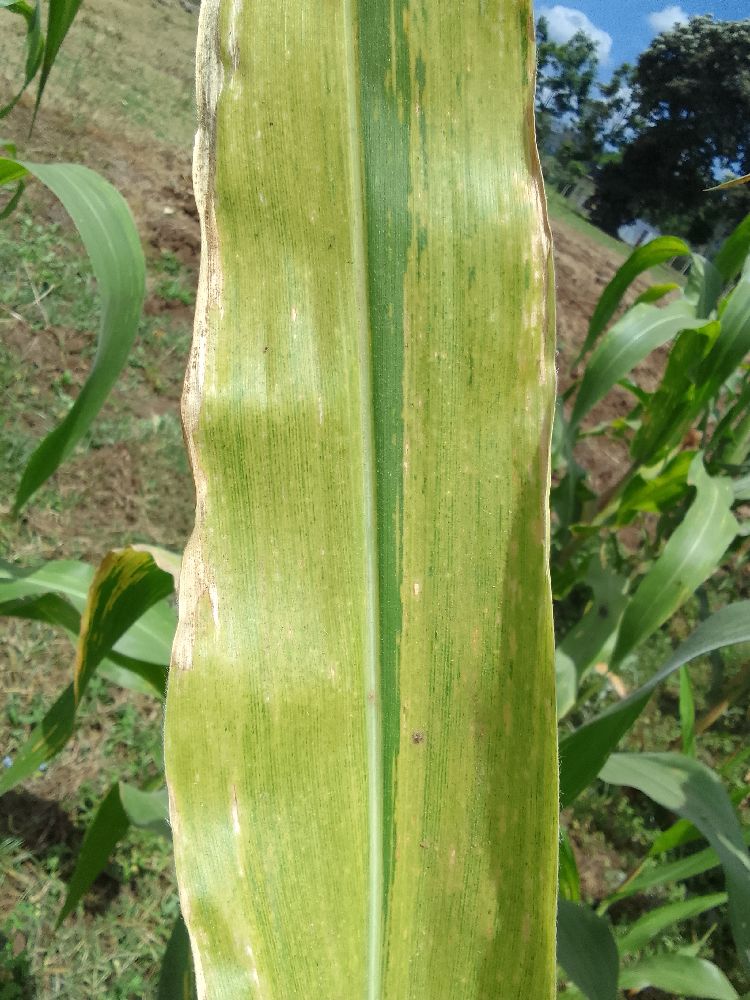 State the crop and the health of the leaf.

maize, maize lethal necrosis
